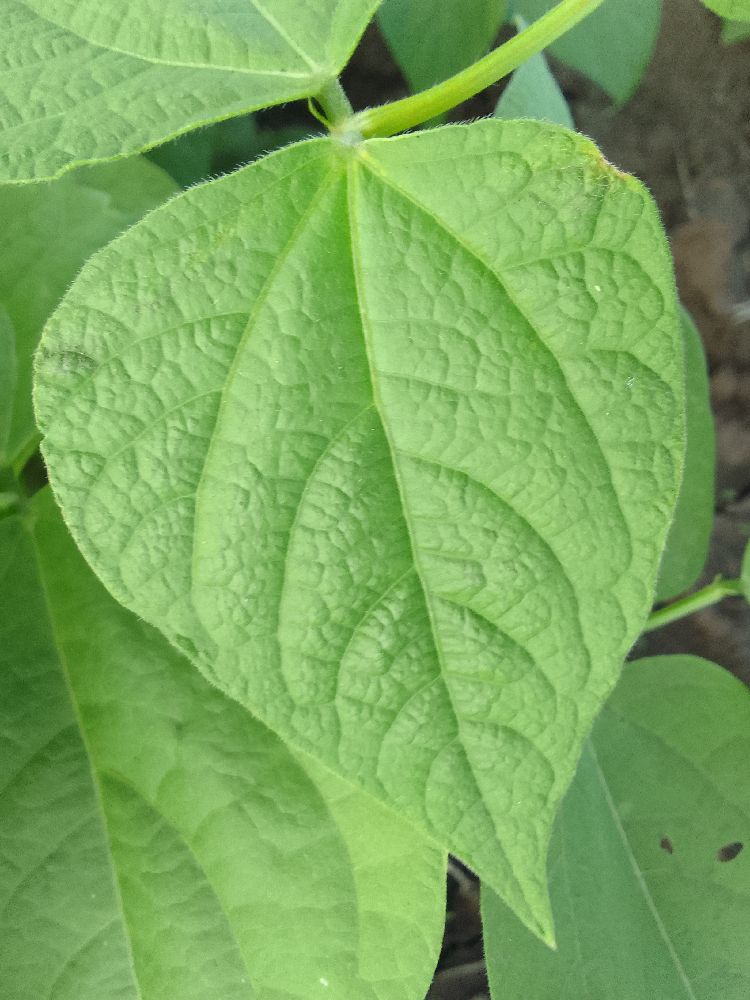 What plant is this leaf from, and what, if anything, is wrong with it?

common bean, healthy
